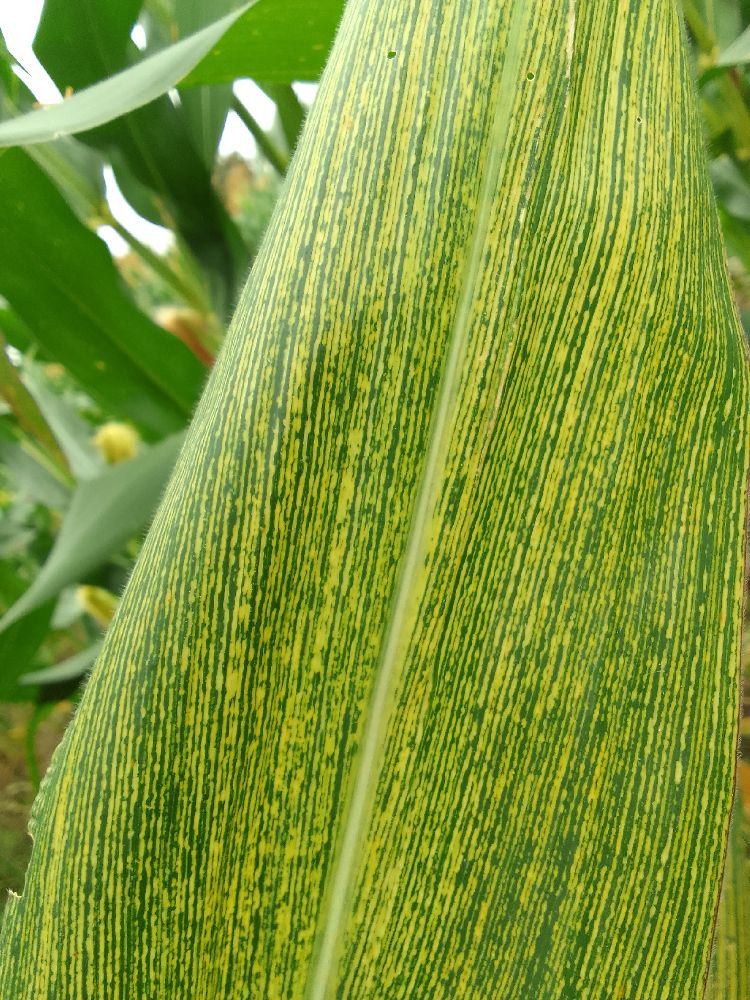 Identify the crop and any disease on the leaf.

maize, maize streak virus
